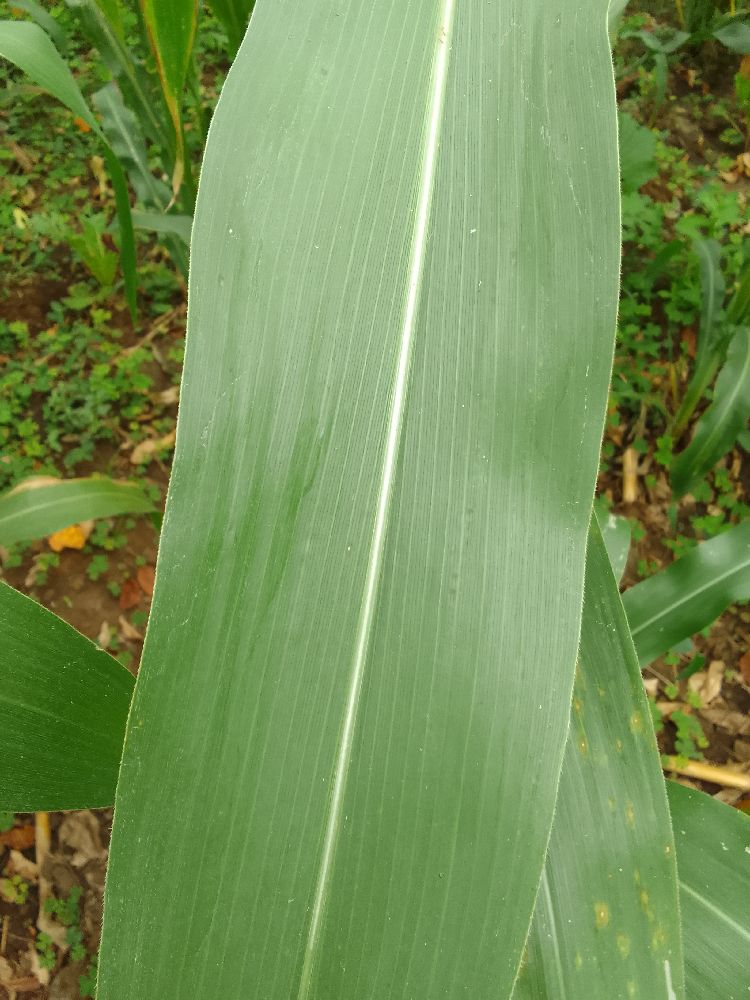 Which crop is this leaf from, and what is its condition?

maize, healthy
